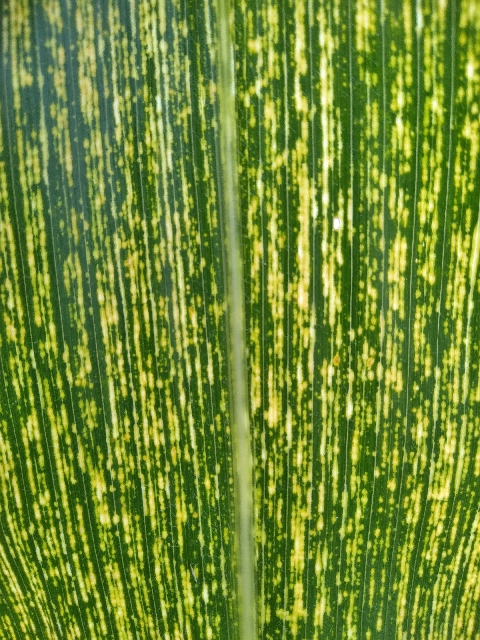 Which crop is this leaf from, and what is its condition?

maize, maize streak virus
